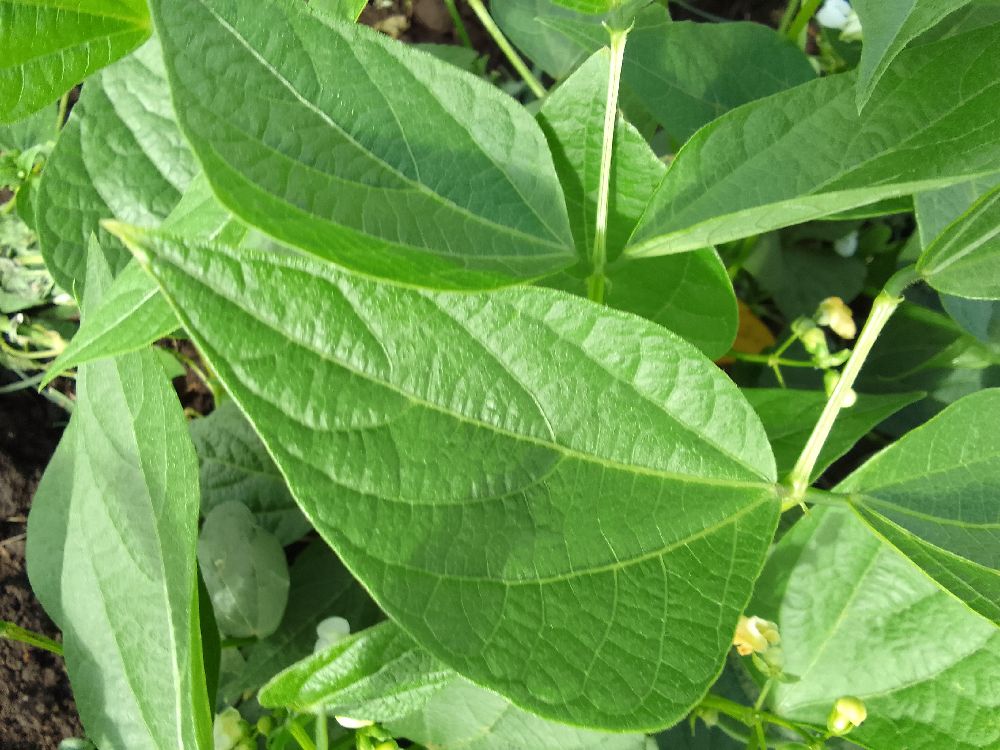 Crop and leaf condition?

common bean, healthy
